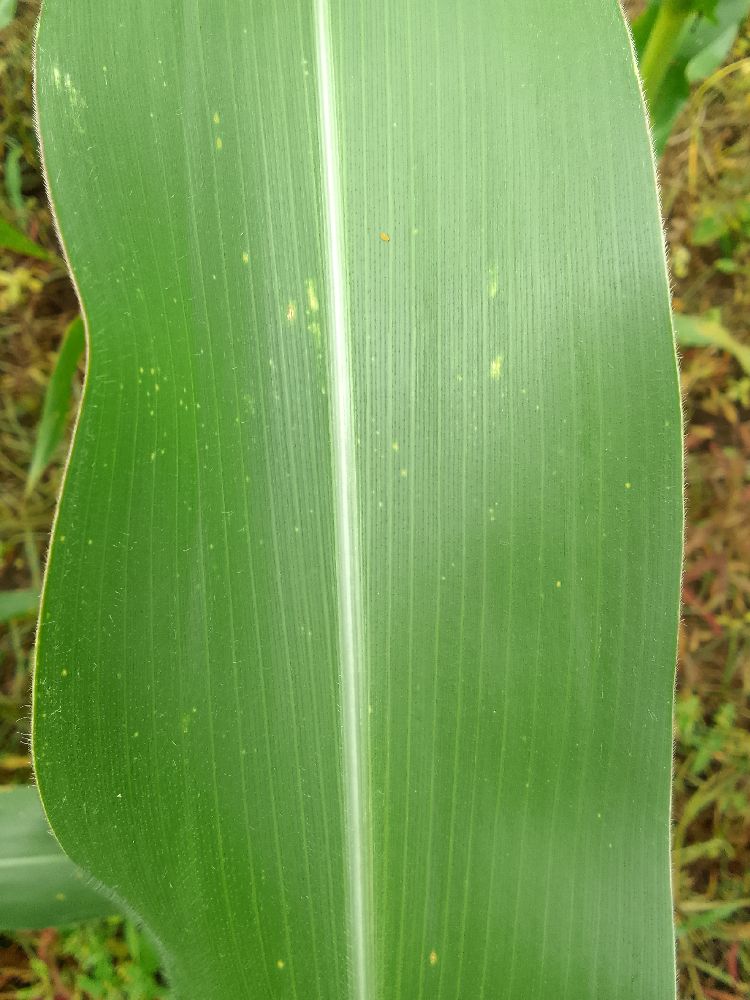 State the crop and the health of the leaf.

maize, healthy
